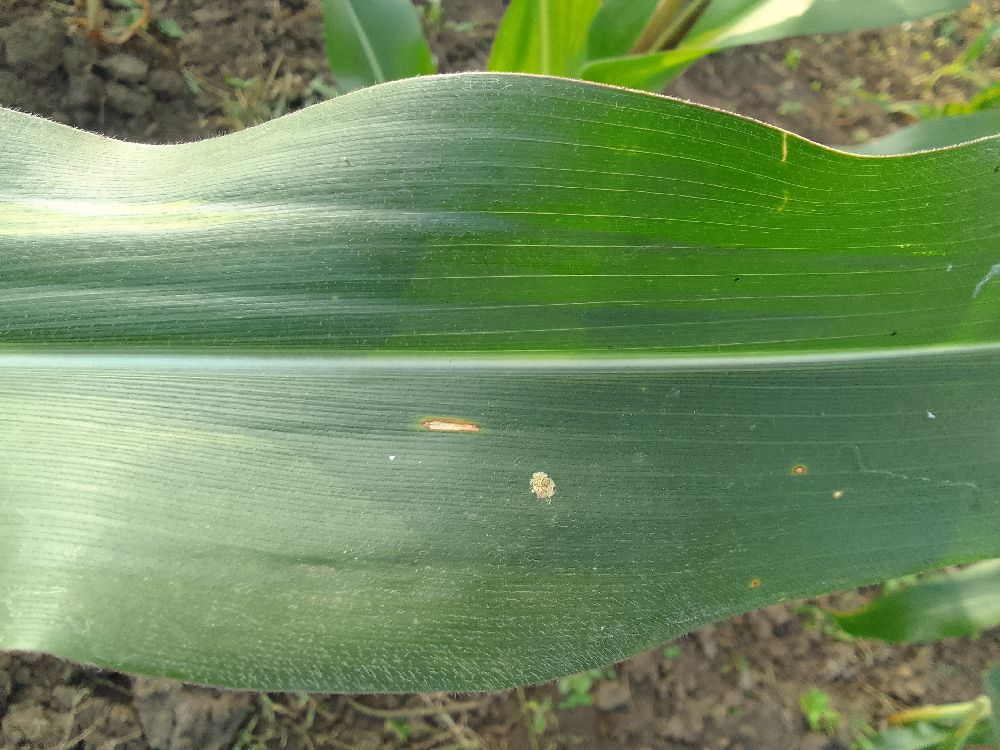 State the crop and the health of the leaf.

maize, healthy
